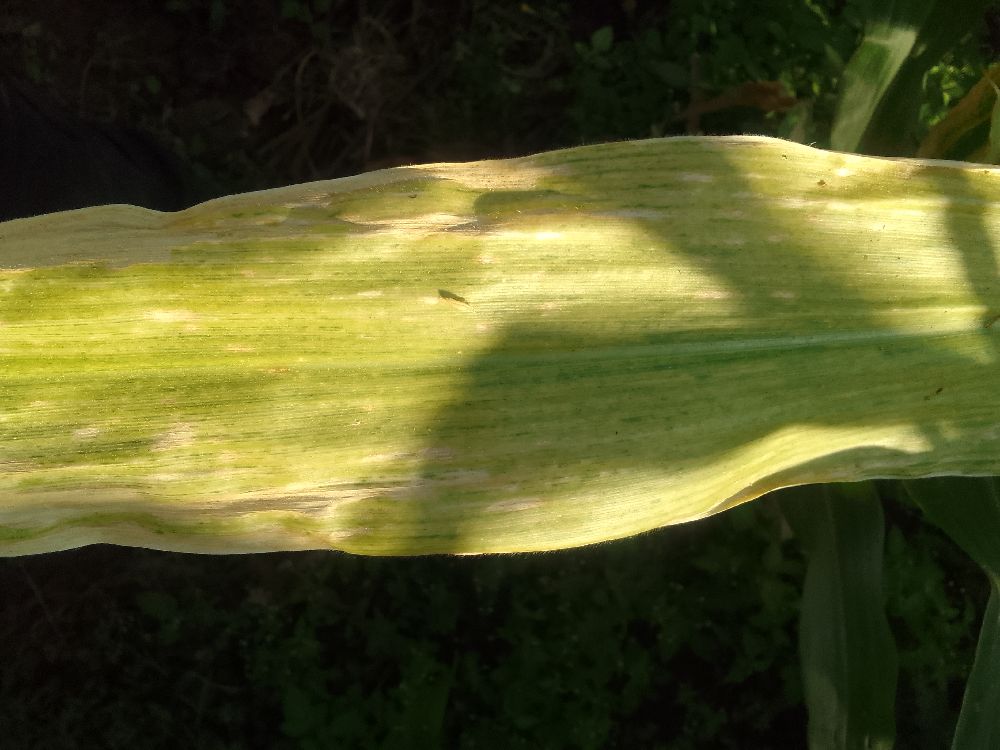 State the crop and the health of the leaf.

maize, maize lethal necrosis
